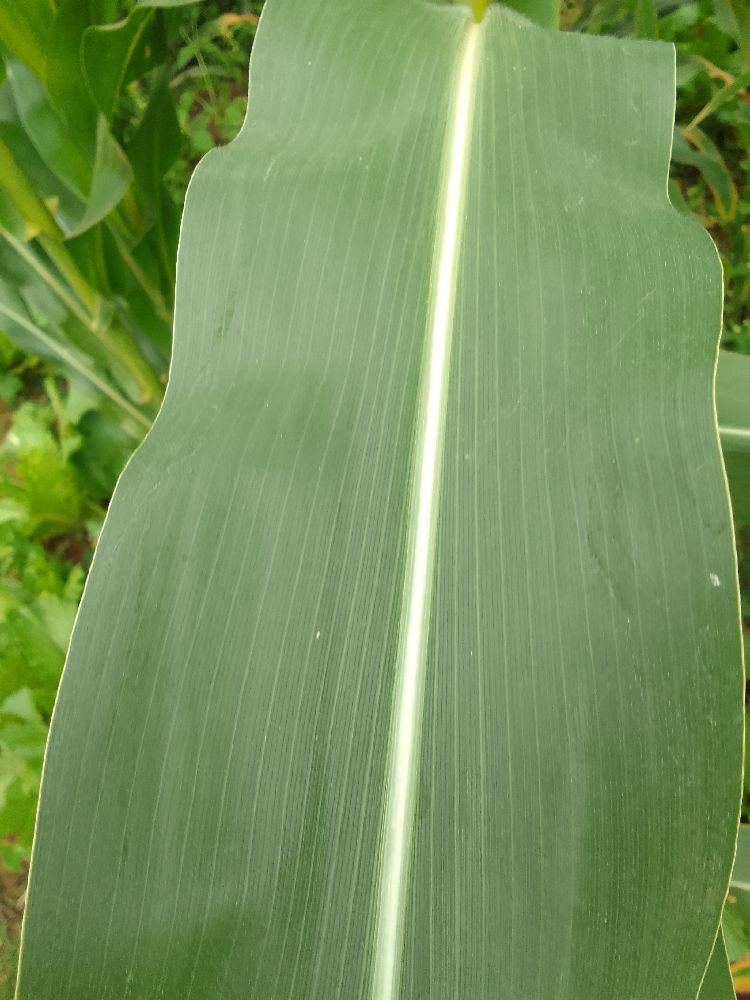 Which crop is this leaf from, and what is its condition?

maize, healthy
